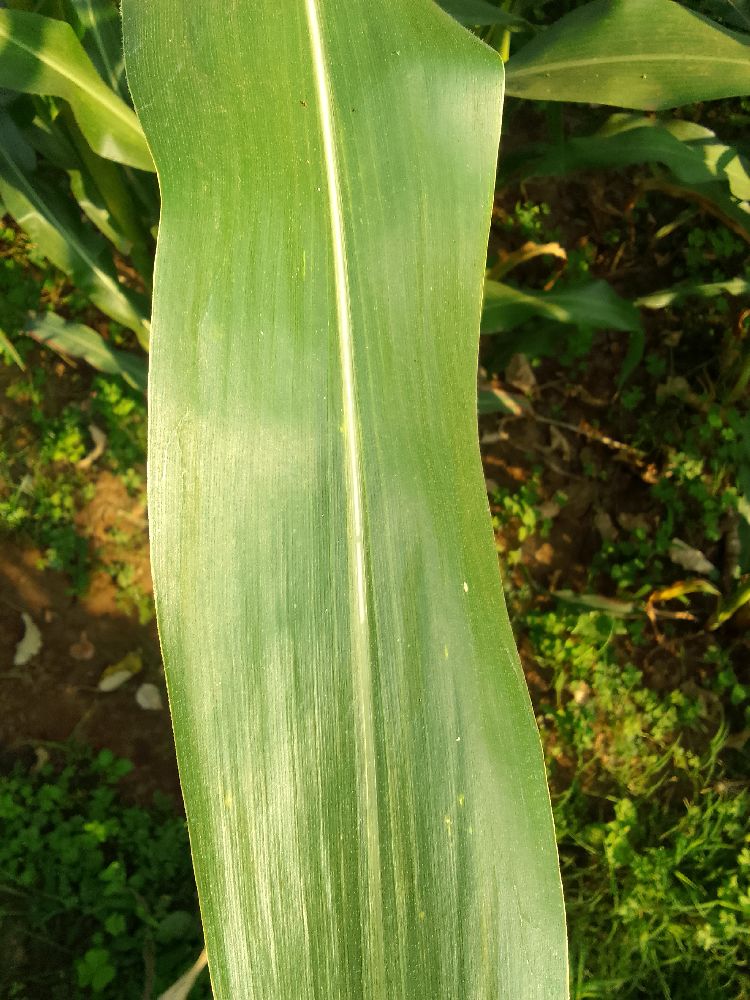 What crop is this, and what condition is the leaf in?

maize, healthy
